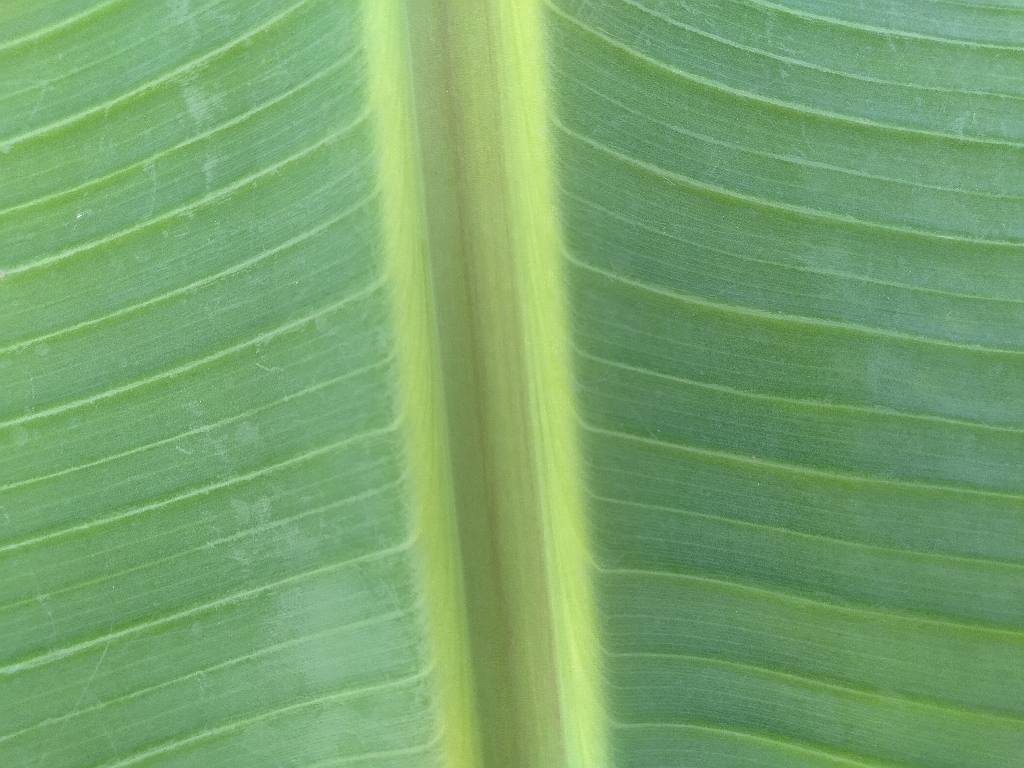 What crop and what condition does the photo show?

banana, healthy
